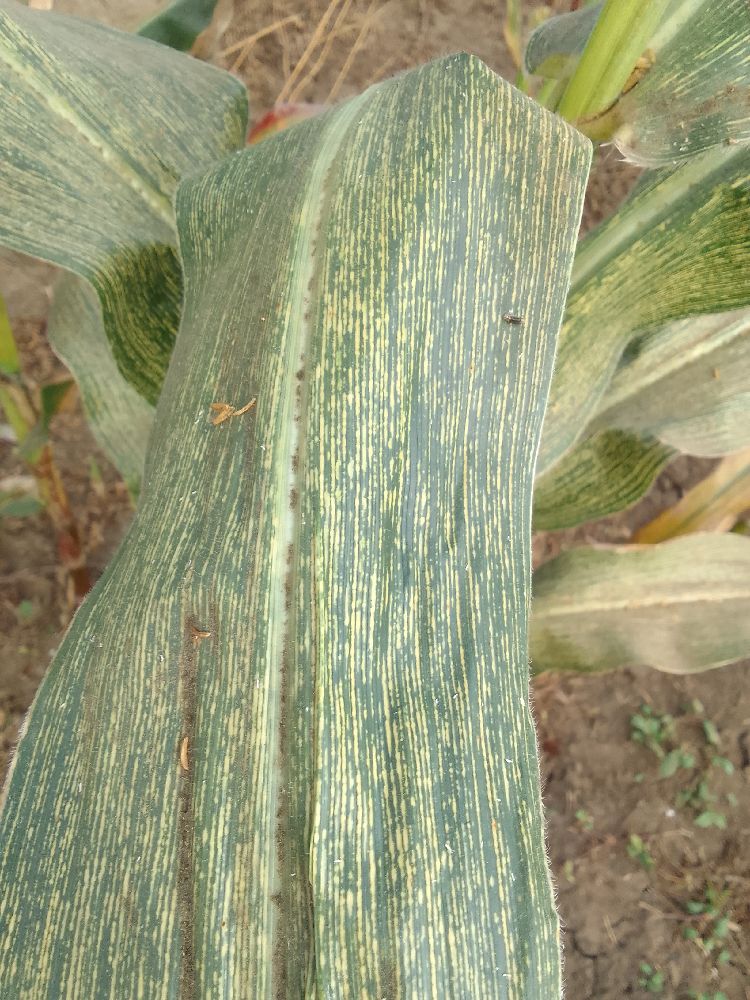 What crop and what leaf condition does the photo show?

maize, maize streak virus
